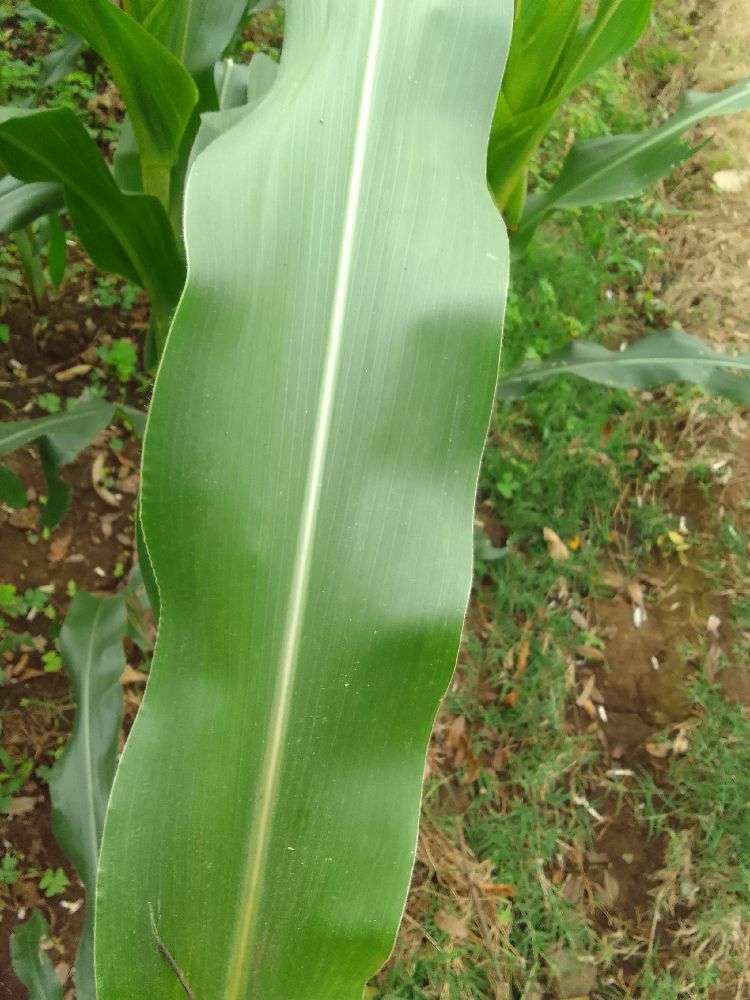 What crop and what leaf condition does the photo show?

maize, healthy
